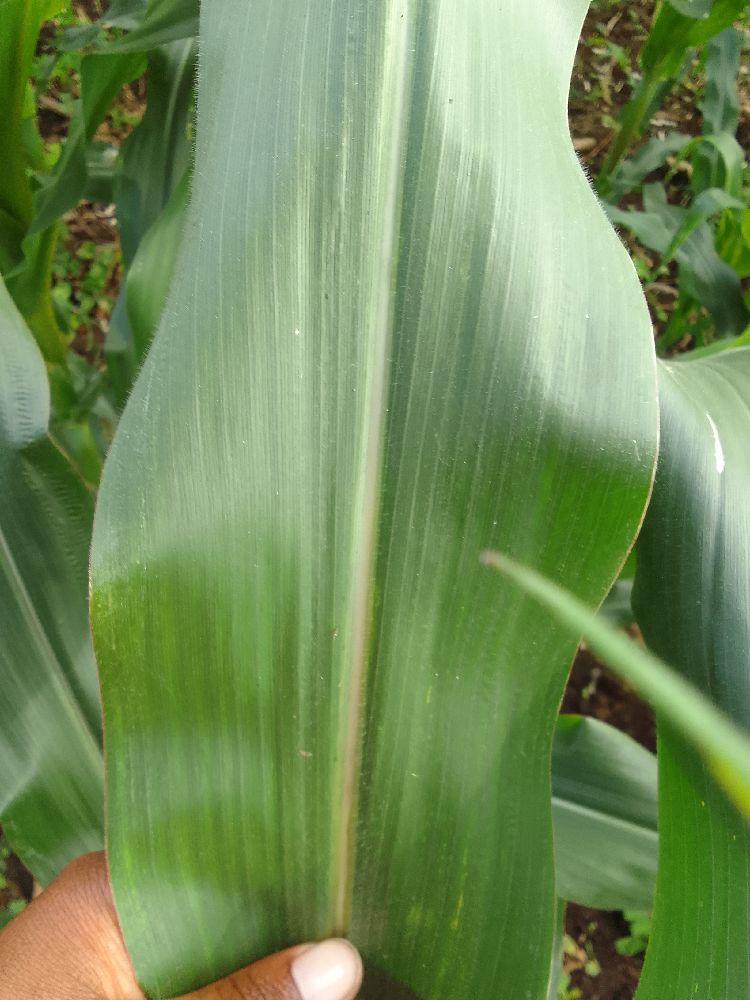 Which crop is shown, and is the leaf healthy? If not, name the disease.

maize, healthy
